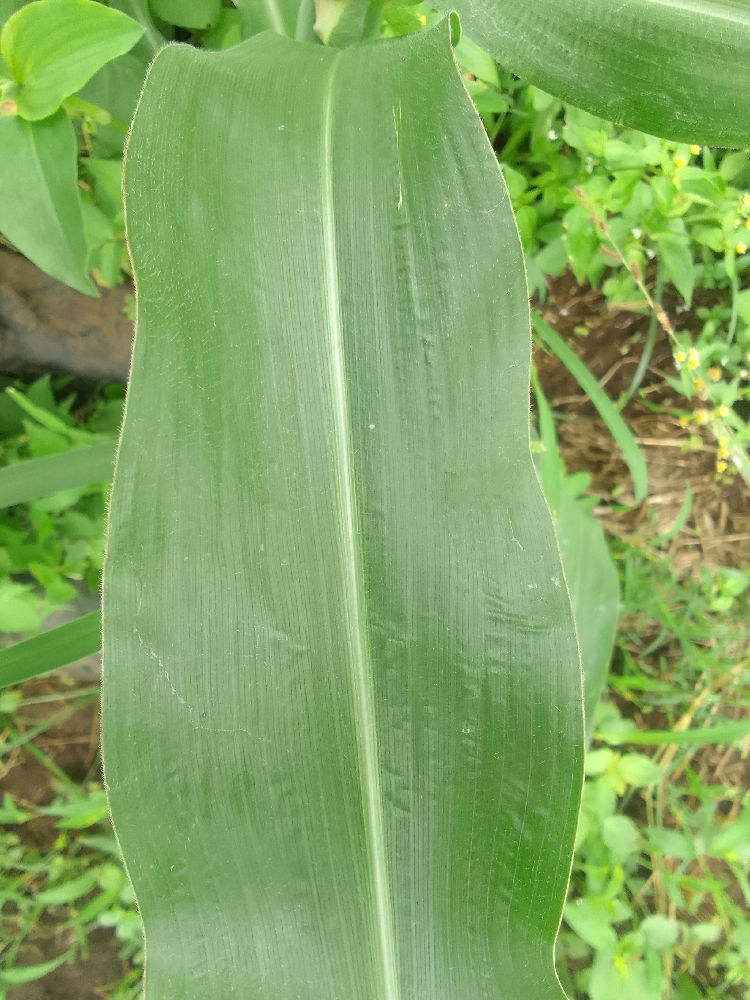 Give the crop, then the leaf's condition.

maize, healthy
